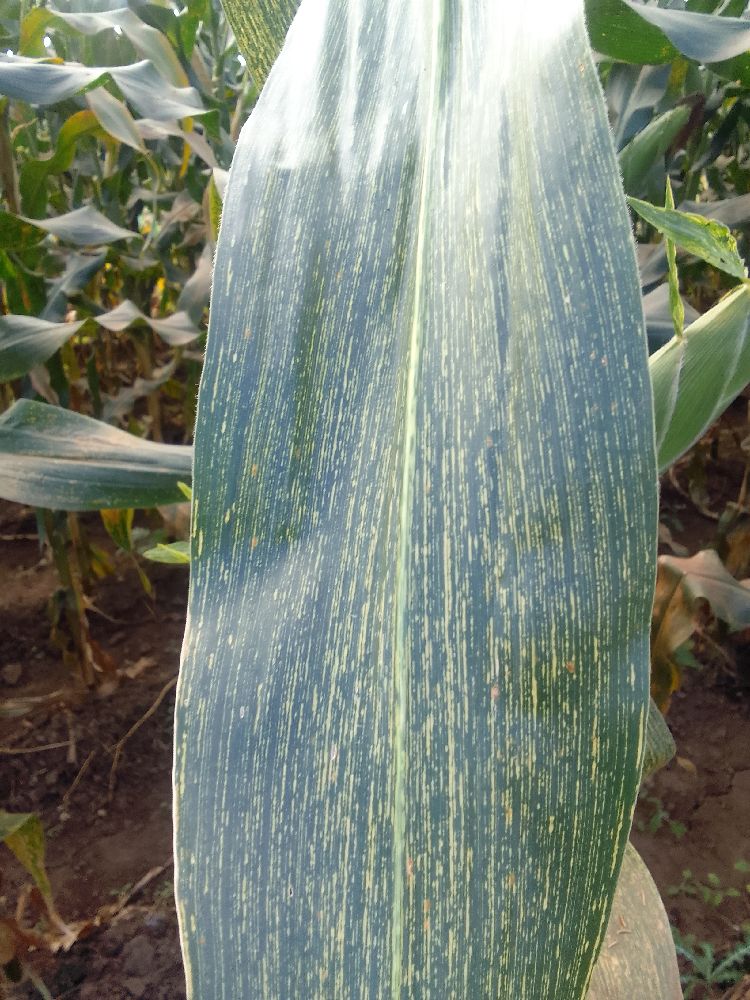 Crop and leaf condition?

maize, maize streak virus
